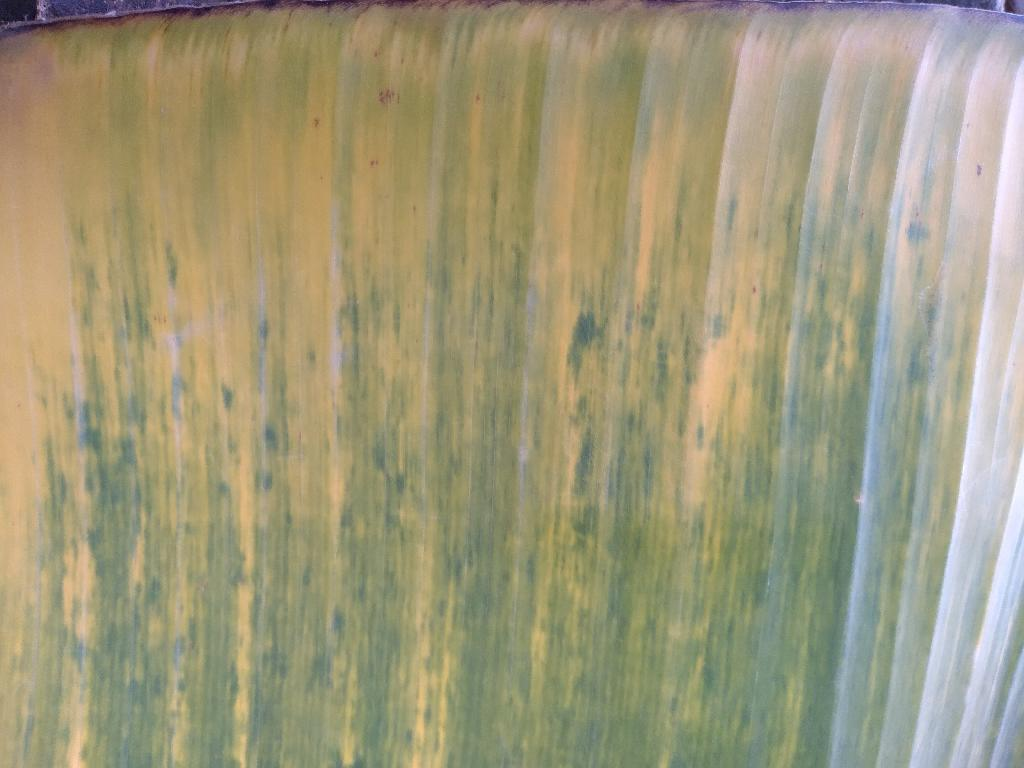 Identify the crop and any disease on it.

banana, fusarium wilt race 1
